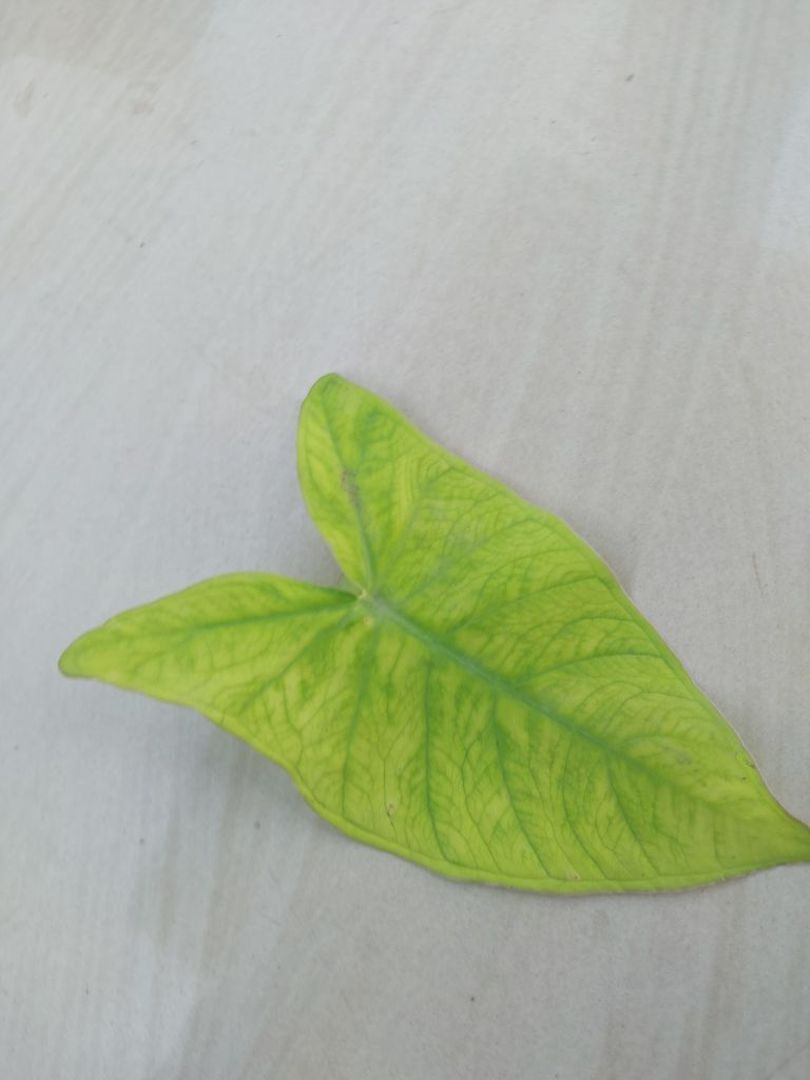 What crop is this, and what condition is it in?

taro, mosaic
